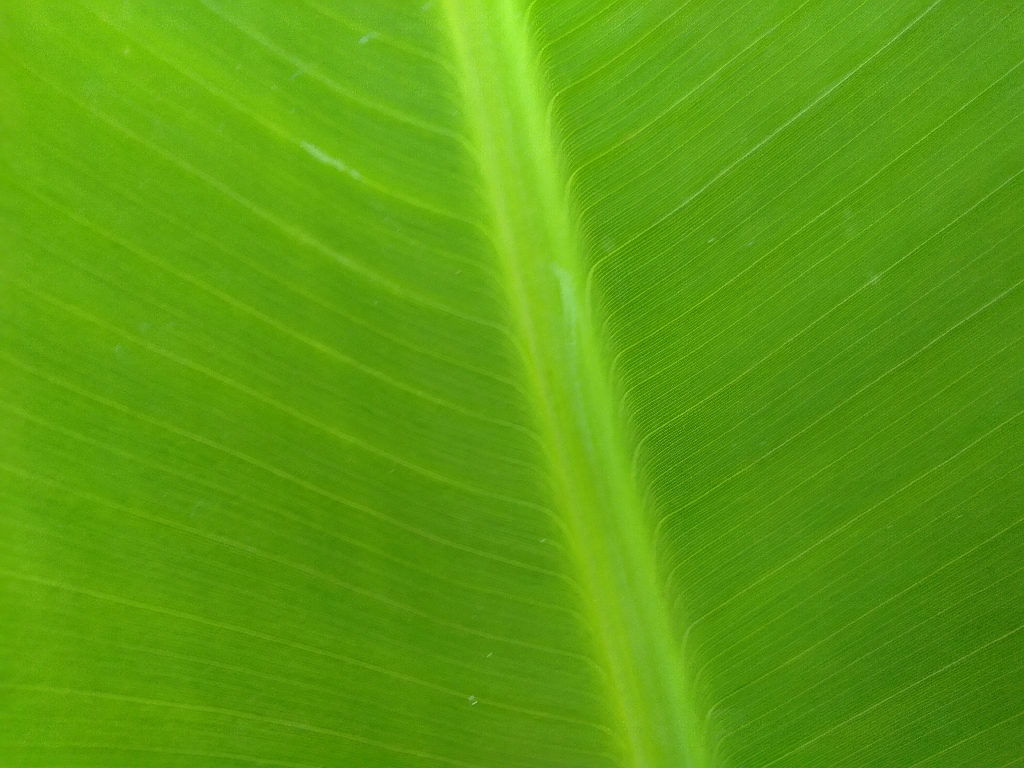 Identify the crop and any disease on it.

banana, healthy
